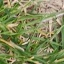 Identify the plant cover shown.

grass
